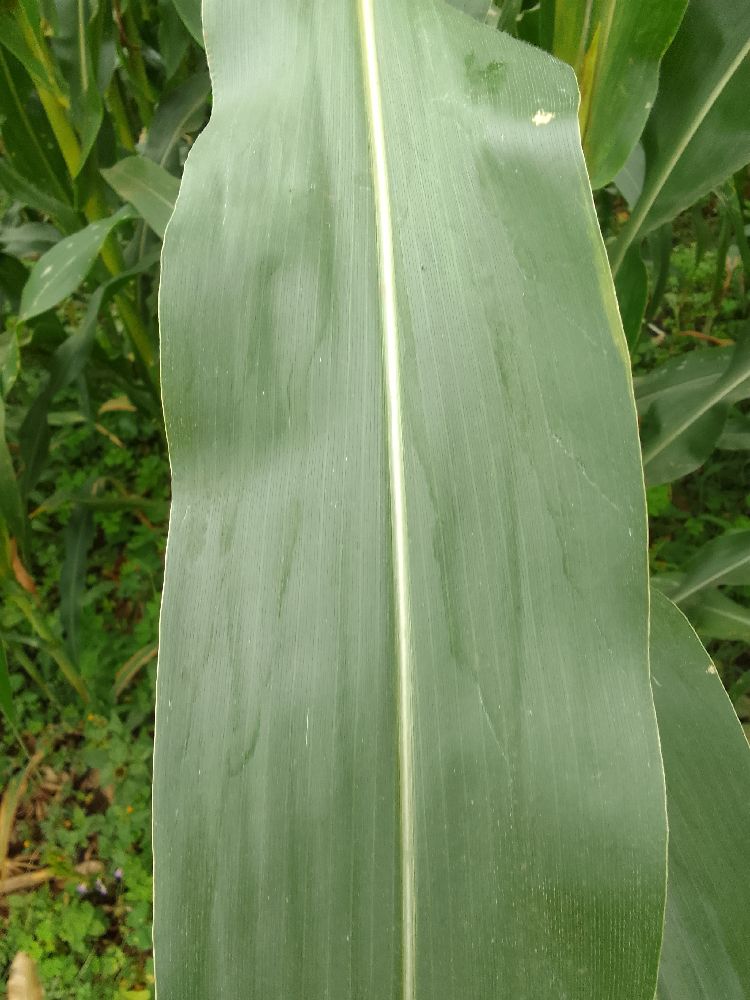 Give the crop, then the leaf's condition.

maize, healthy
